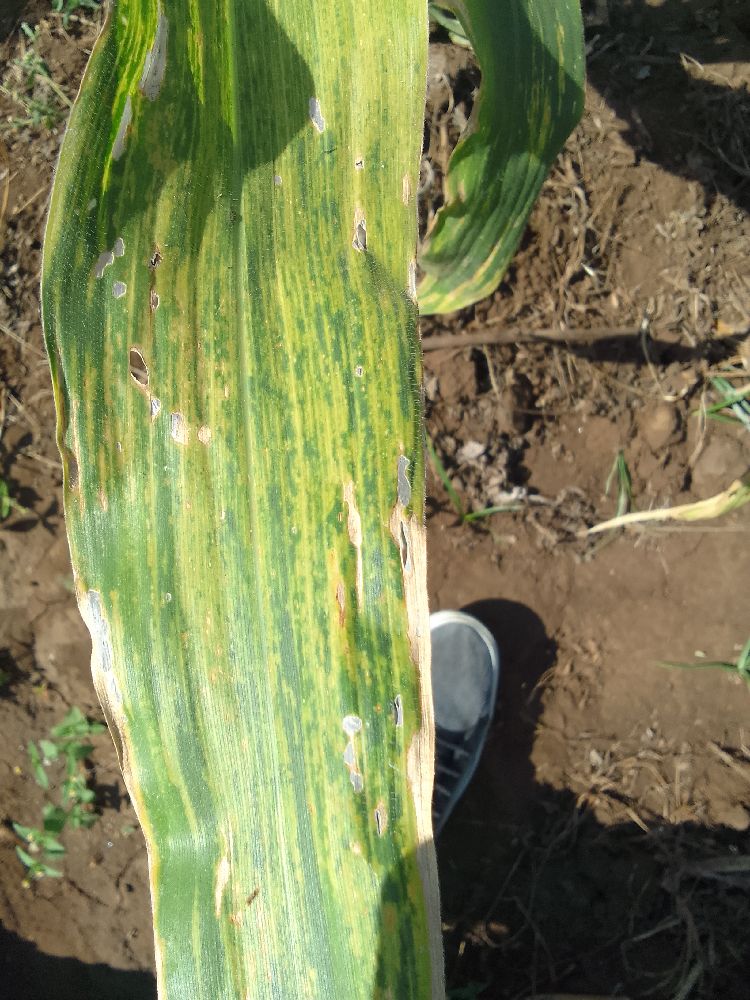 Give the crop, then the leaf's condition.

maize, maize lethal necrosis
